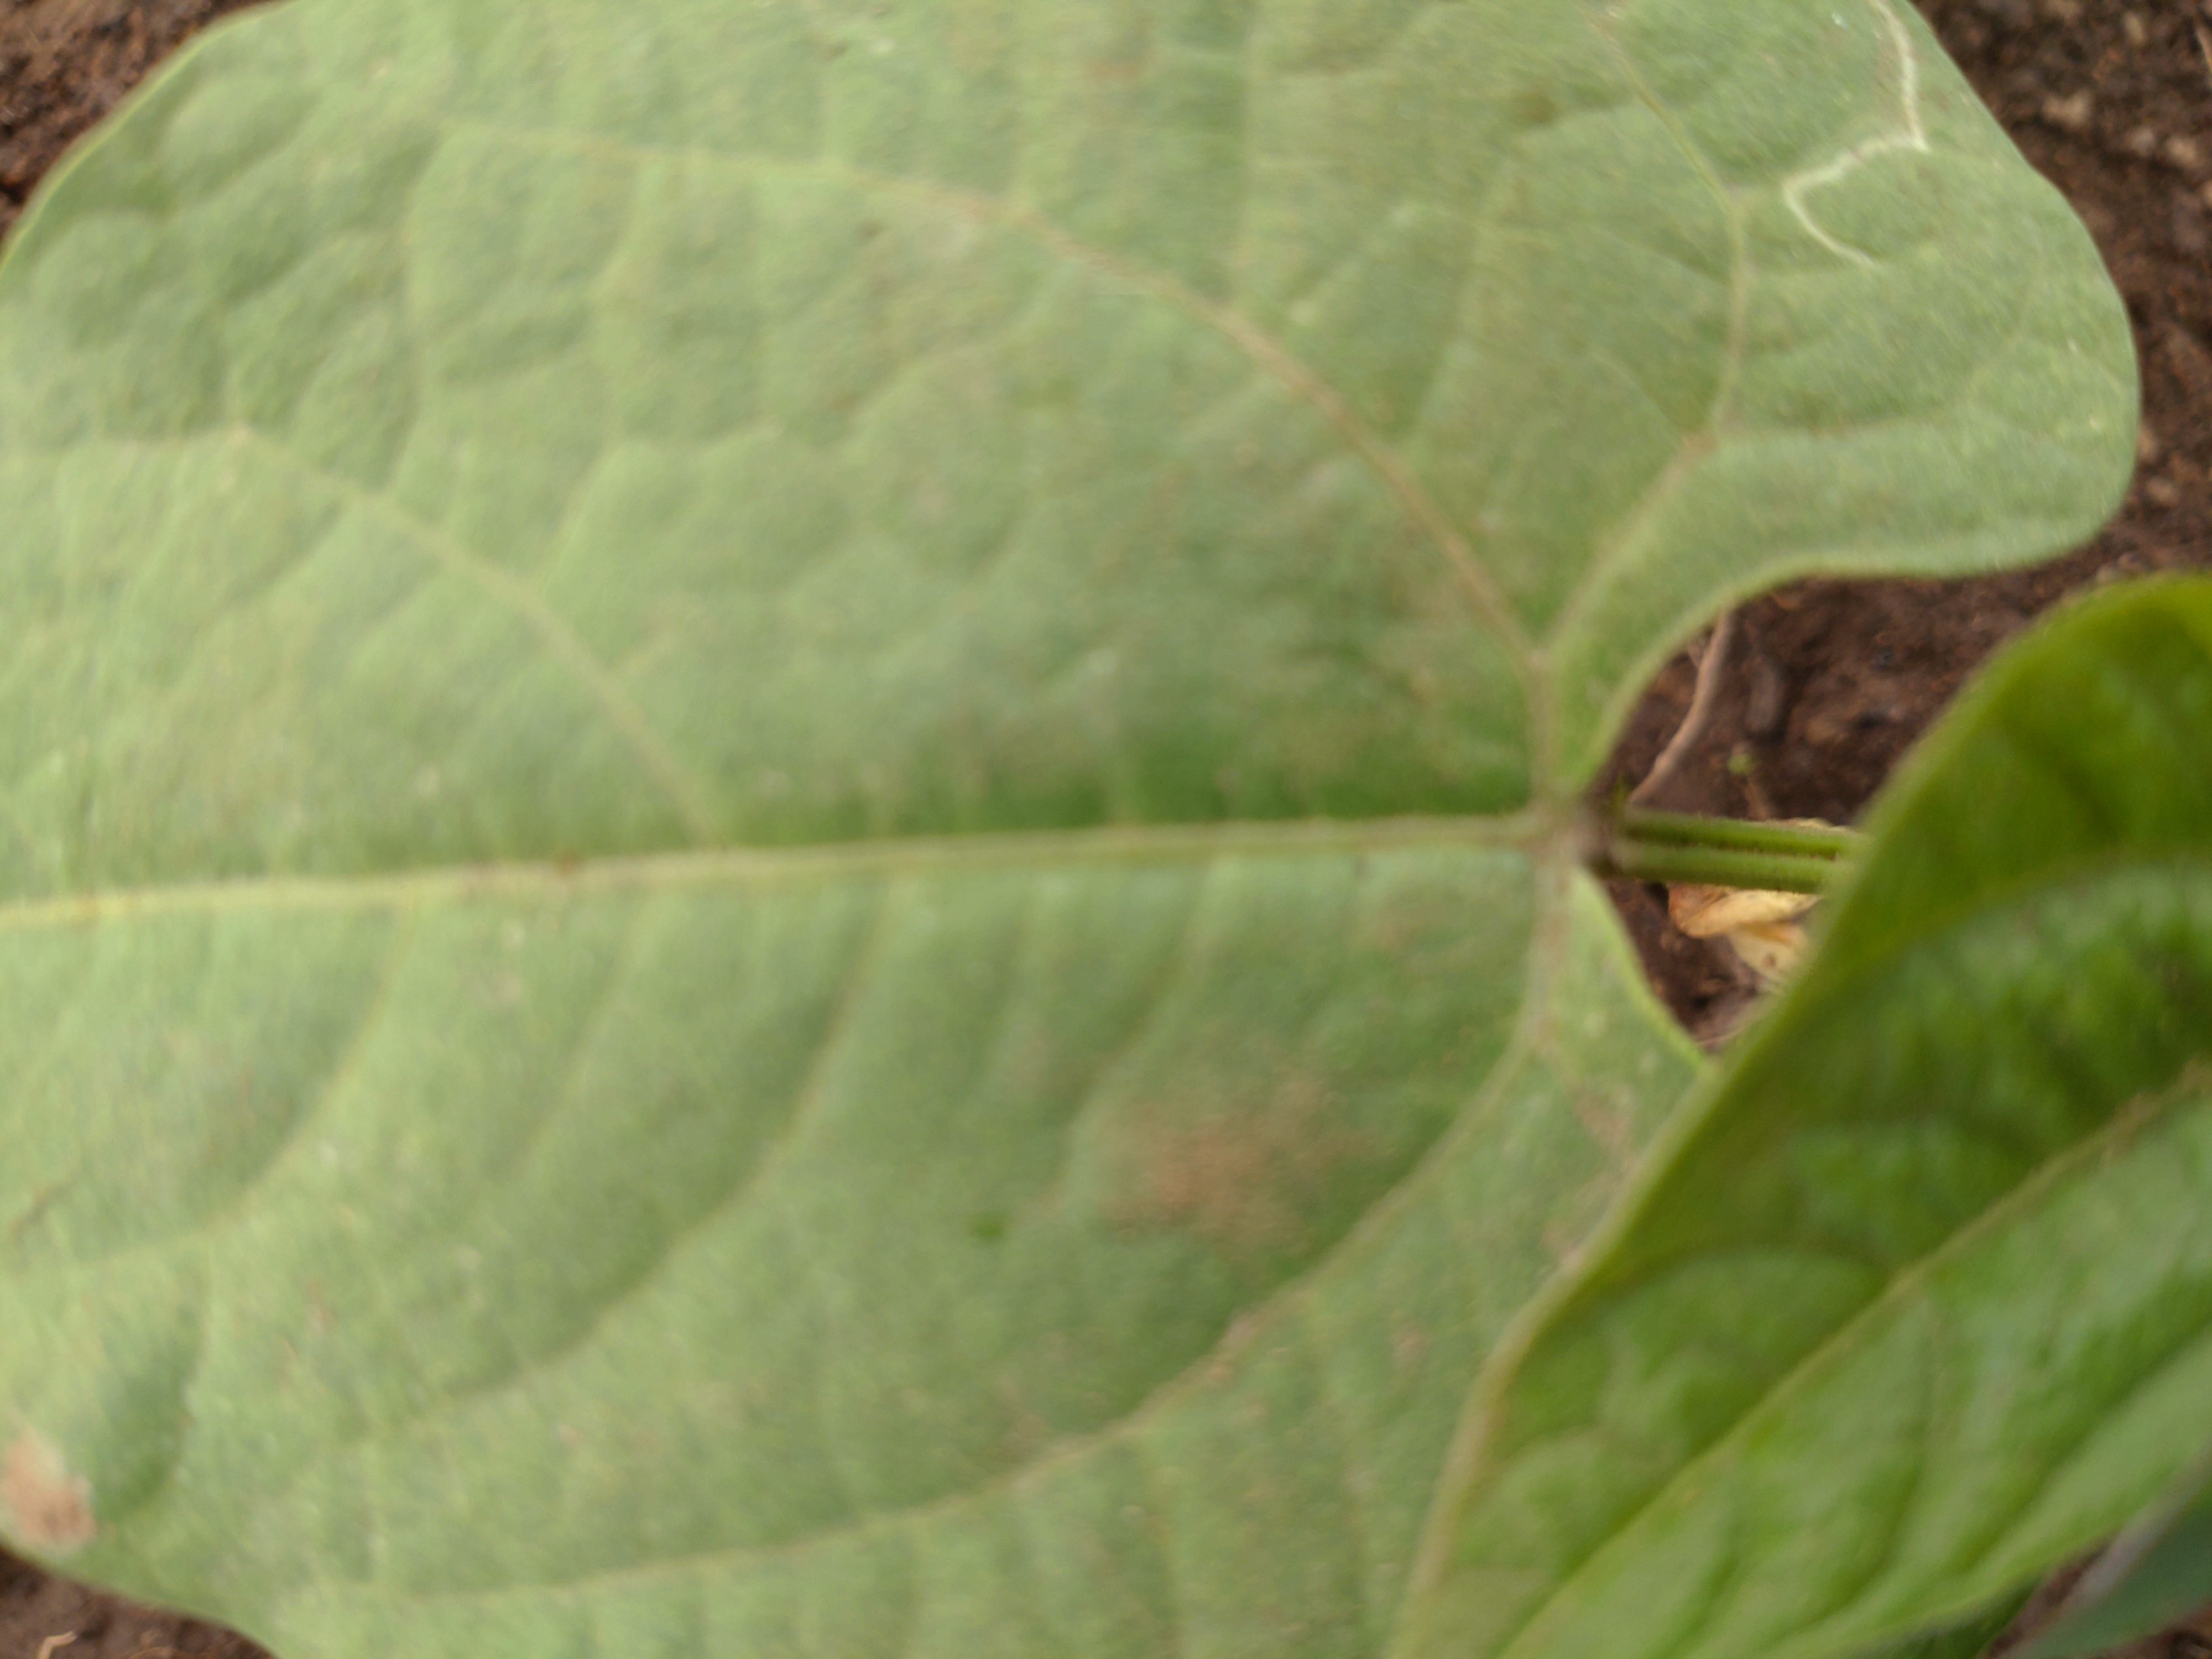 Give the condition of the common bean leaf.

healthy
